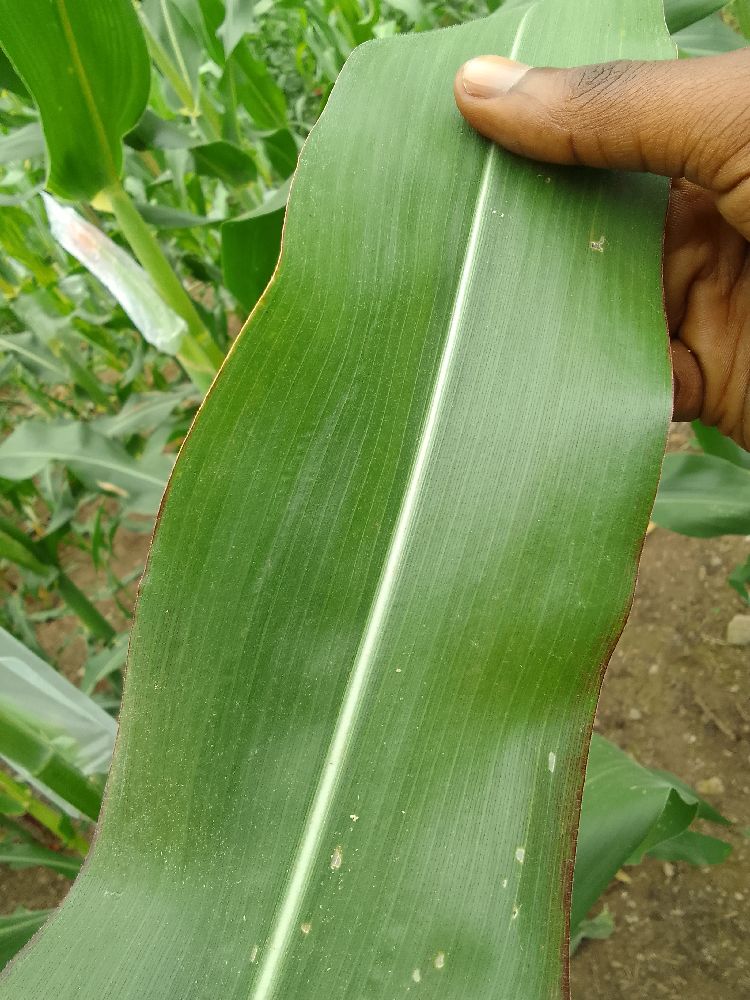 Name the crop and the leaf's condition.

maize, healthy
